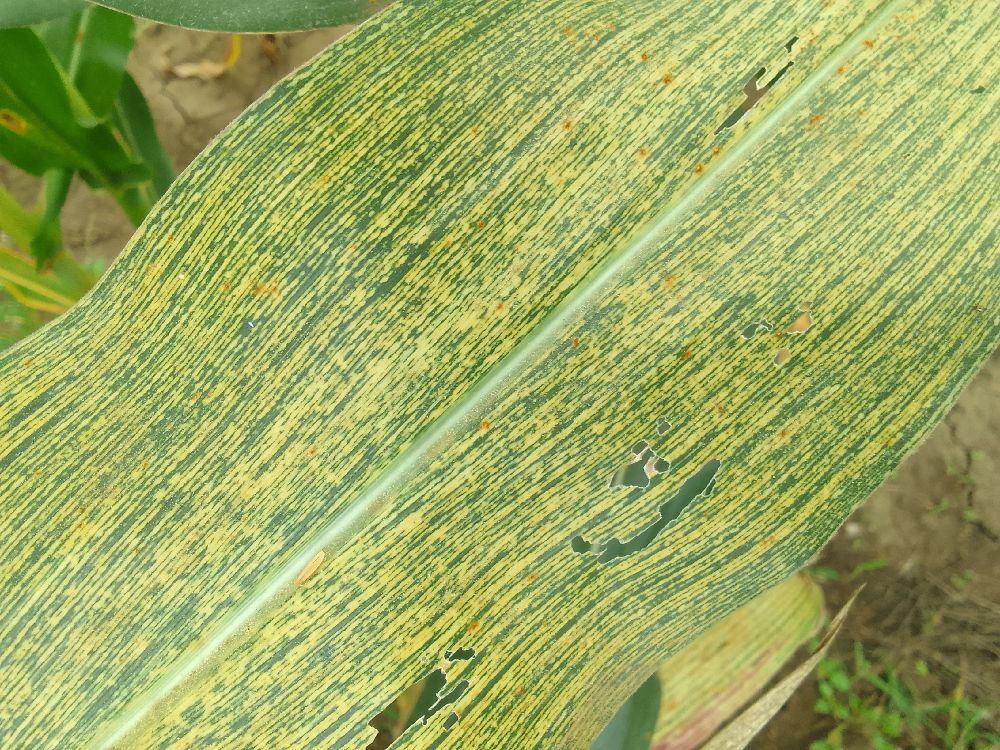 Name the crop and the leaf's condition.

maize, maize streak virus
